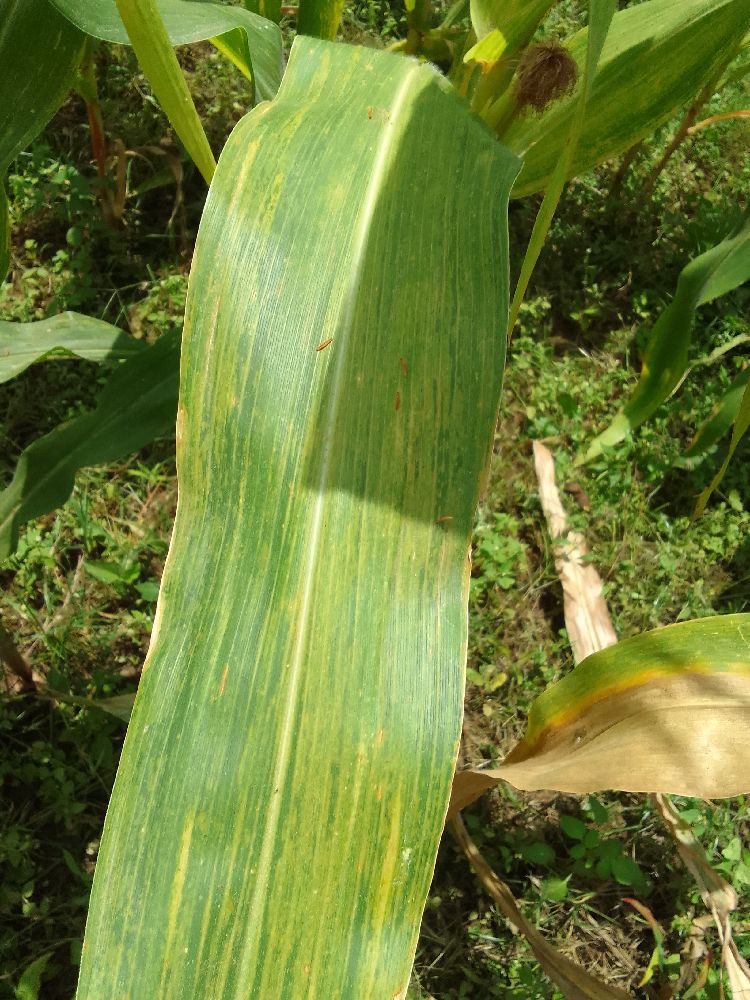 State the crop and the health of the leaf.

maize, maize lethal necrosis
